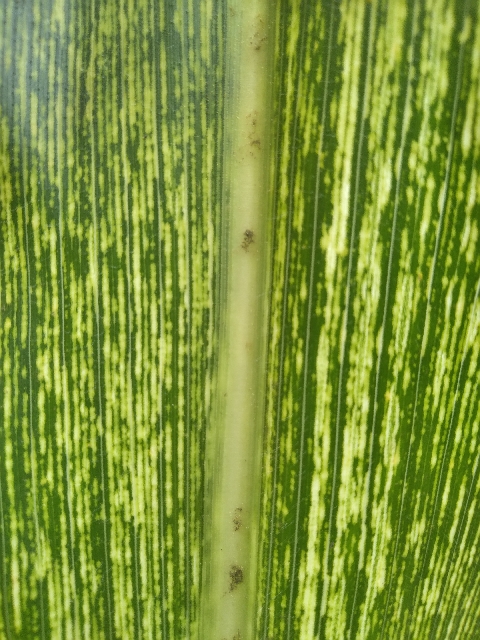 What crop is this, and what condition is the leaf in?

maize, maize streak virus
